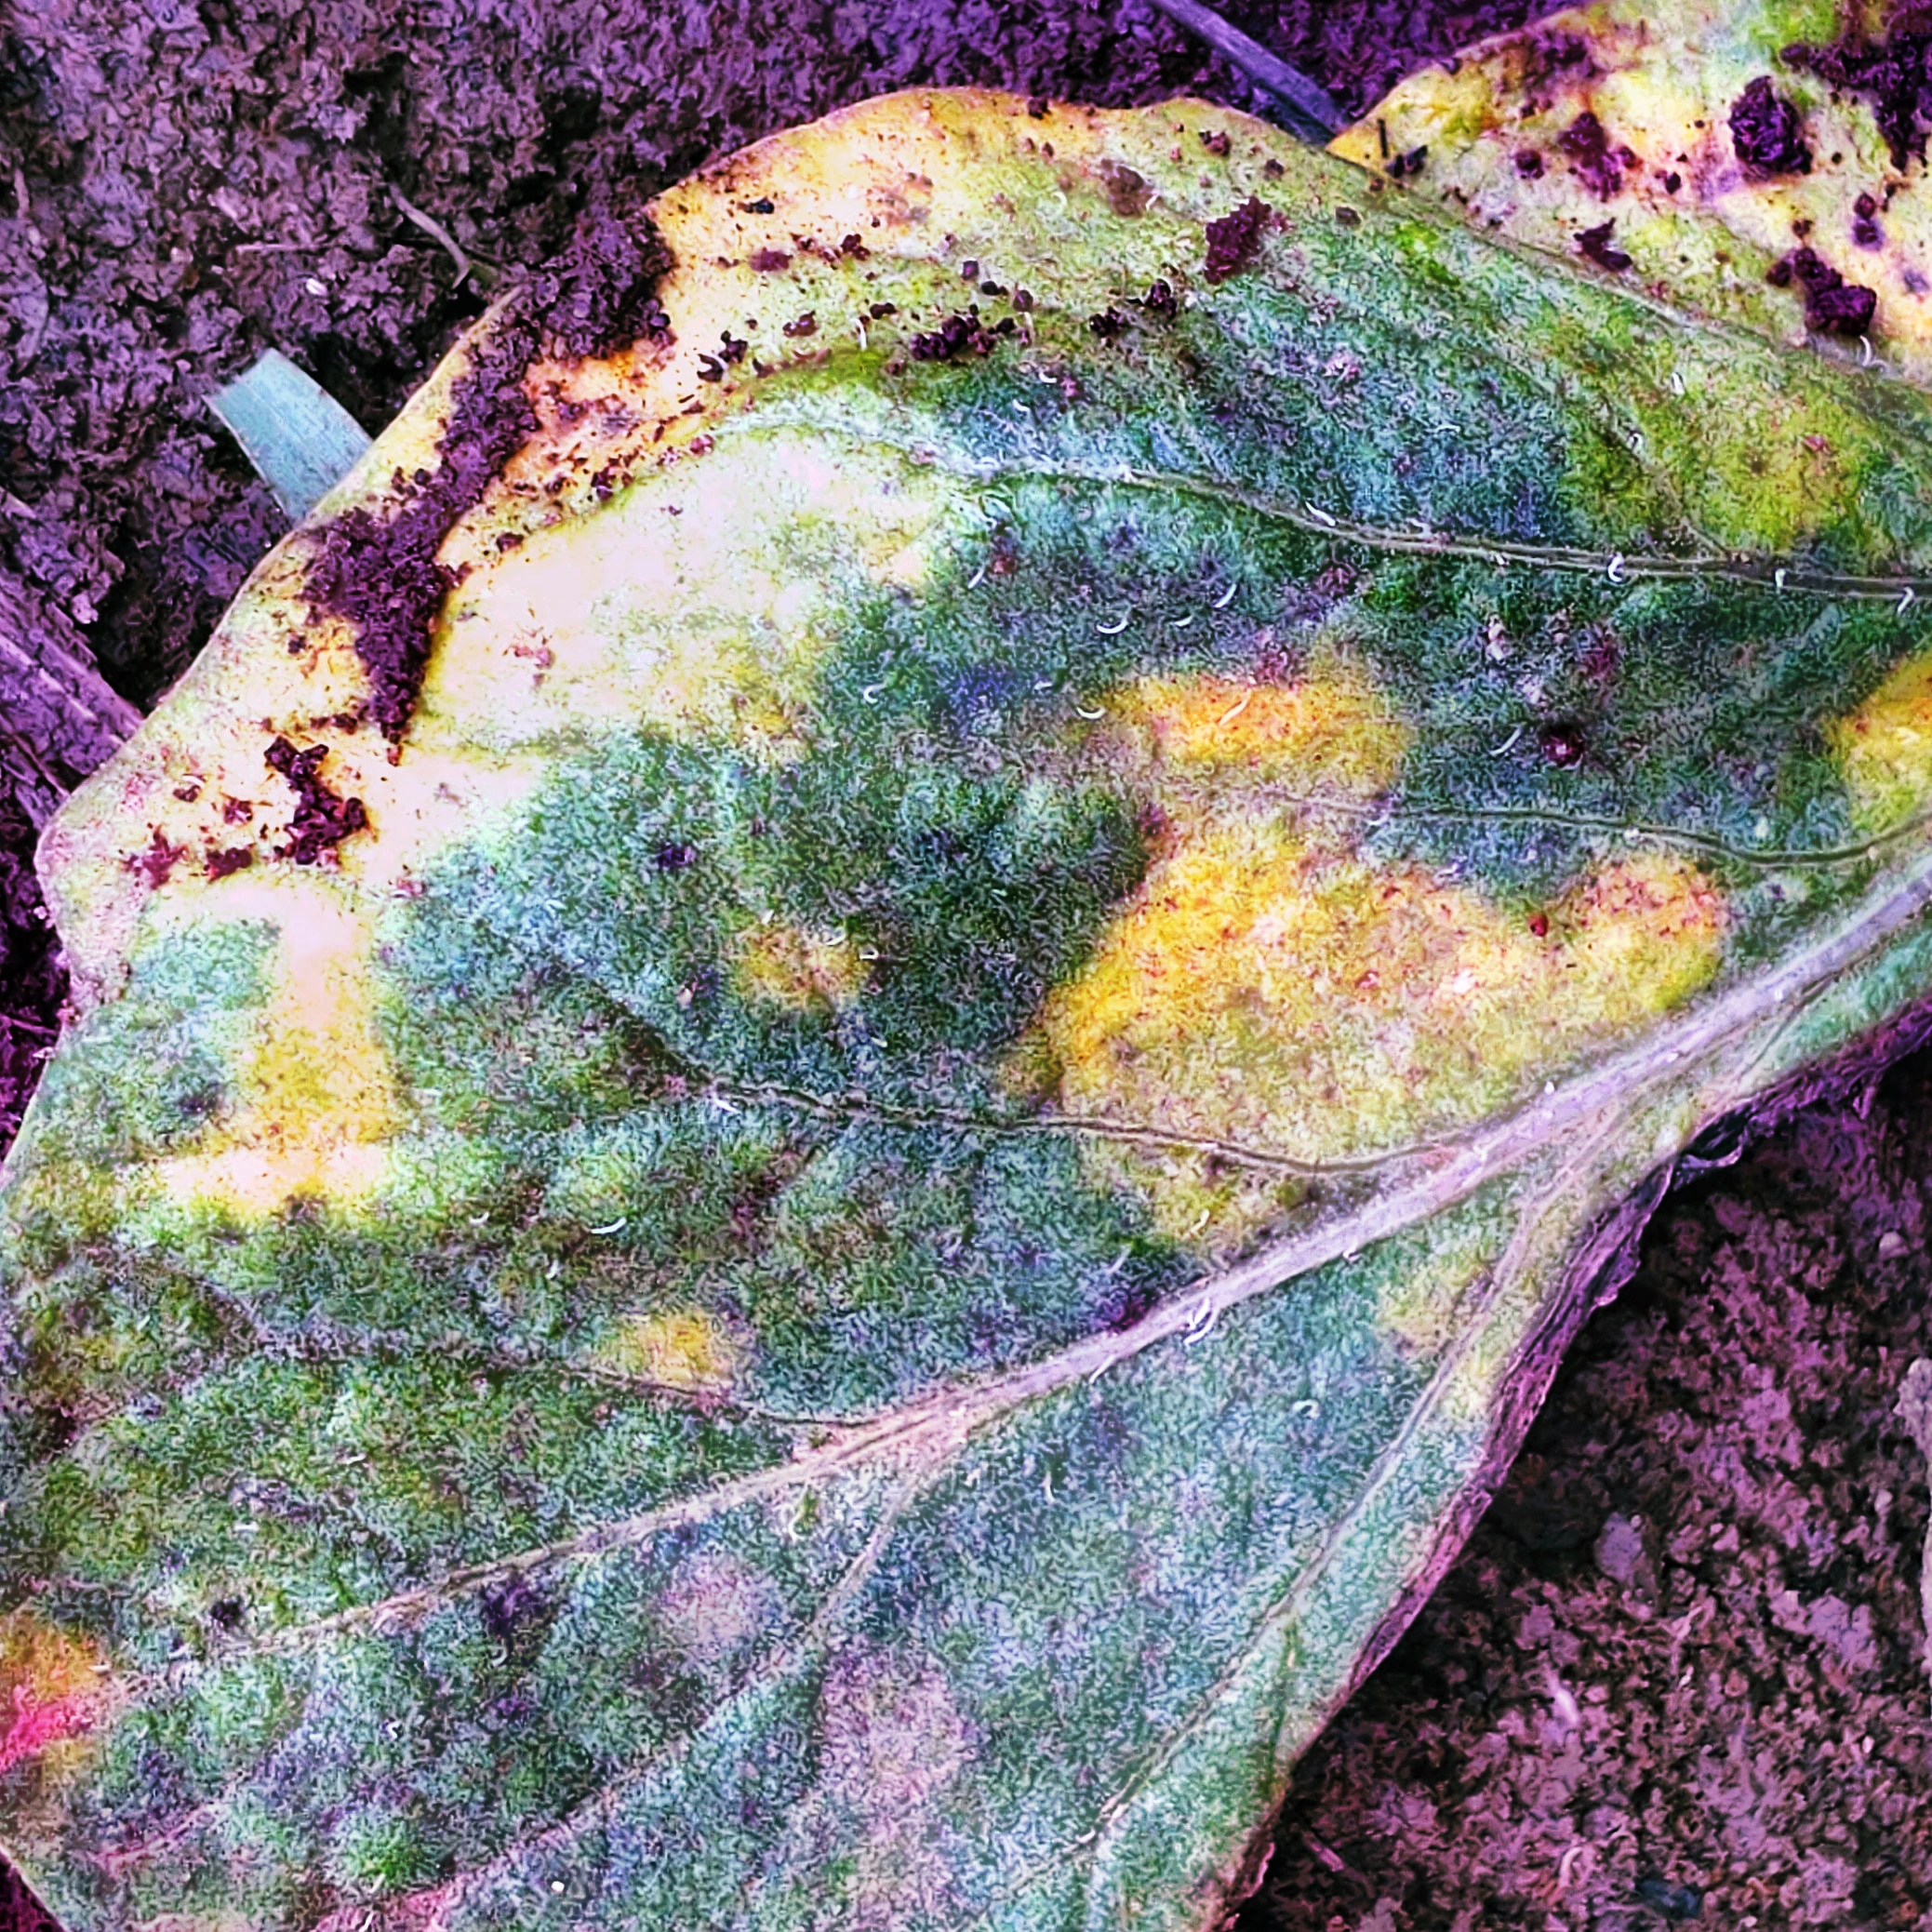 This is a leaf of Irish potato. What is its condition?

late blight
